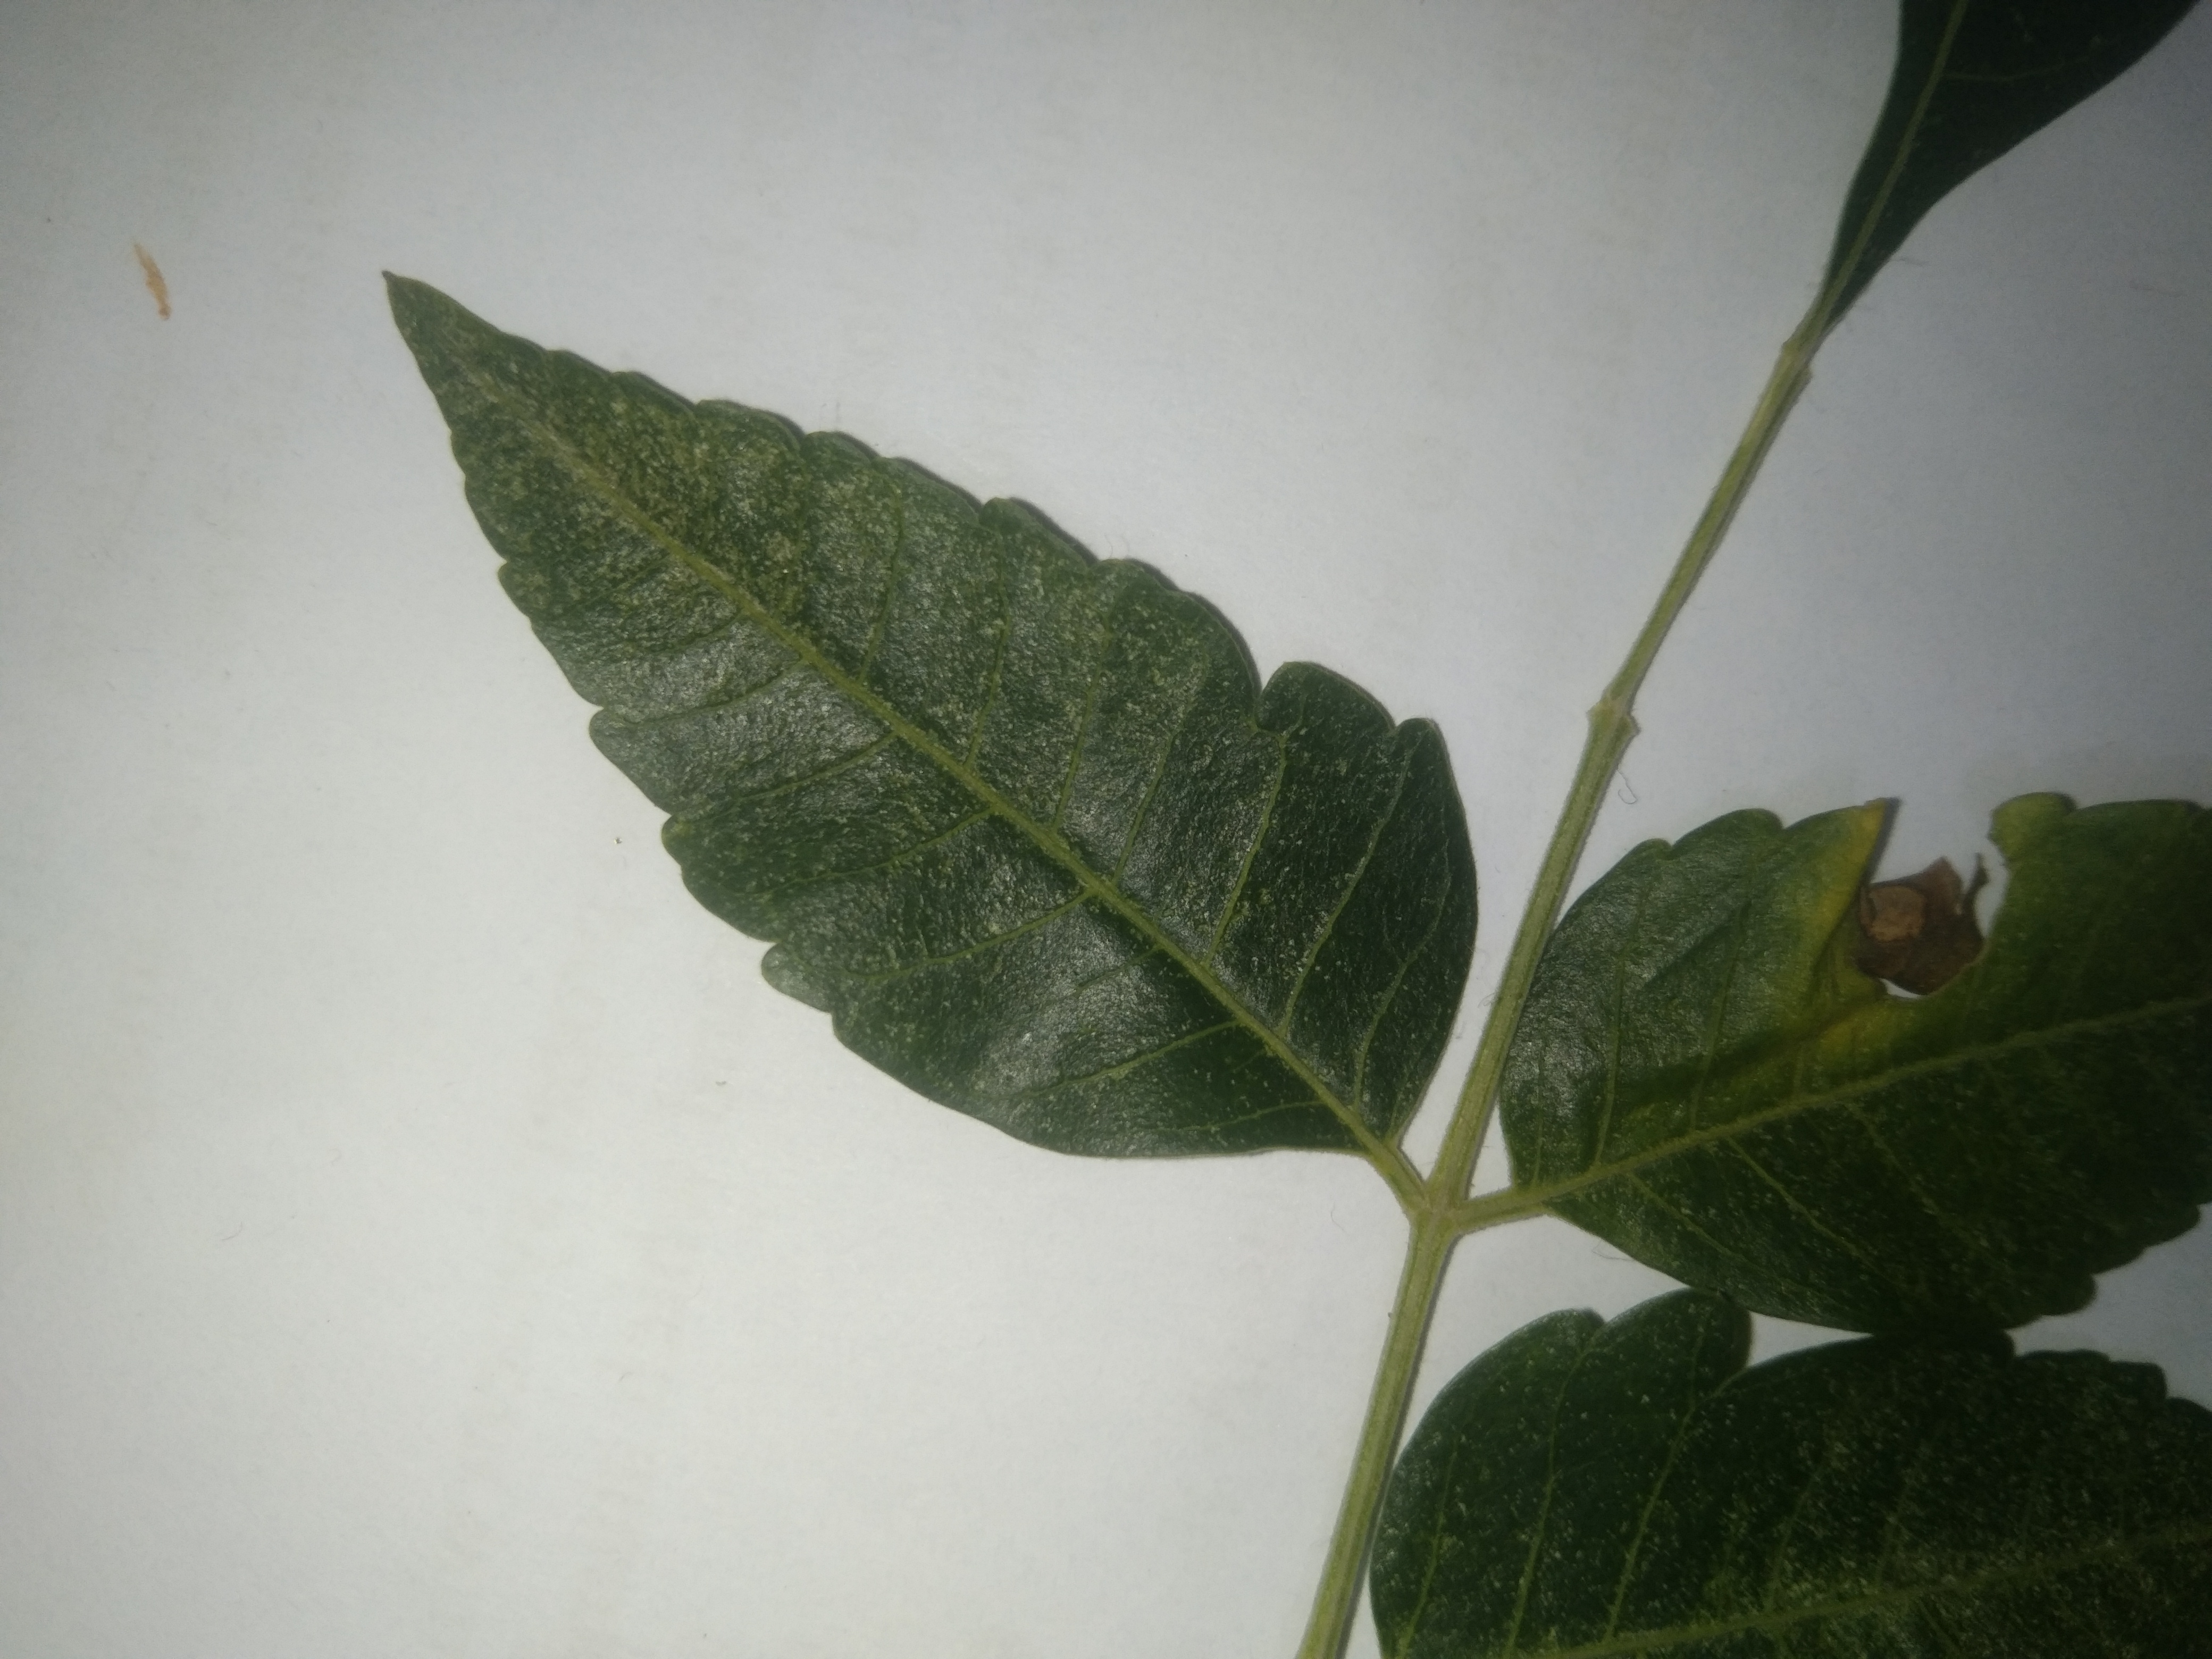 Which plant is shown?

neem
